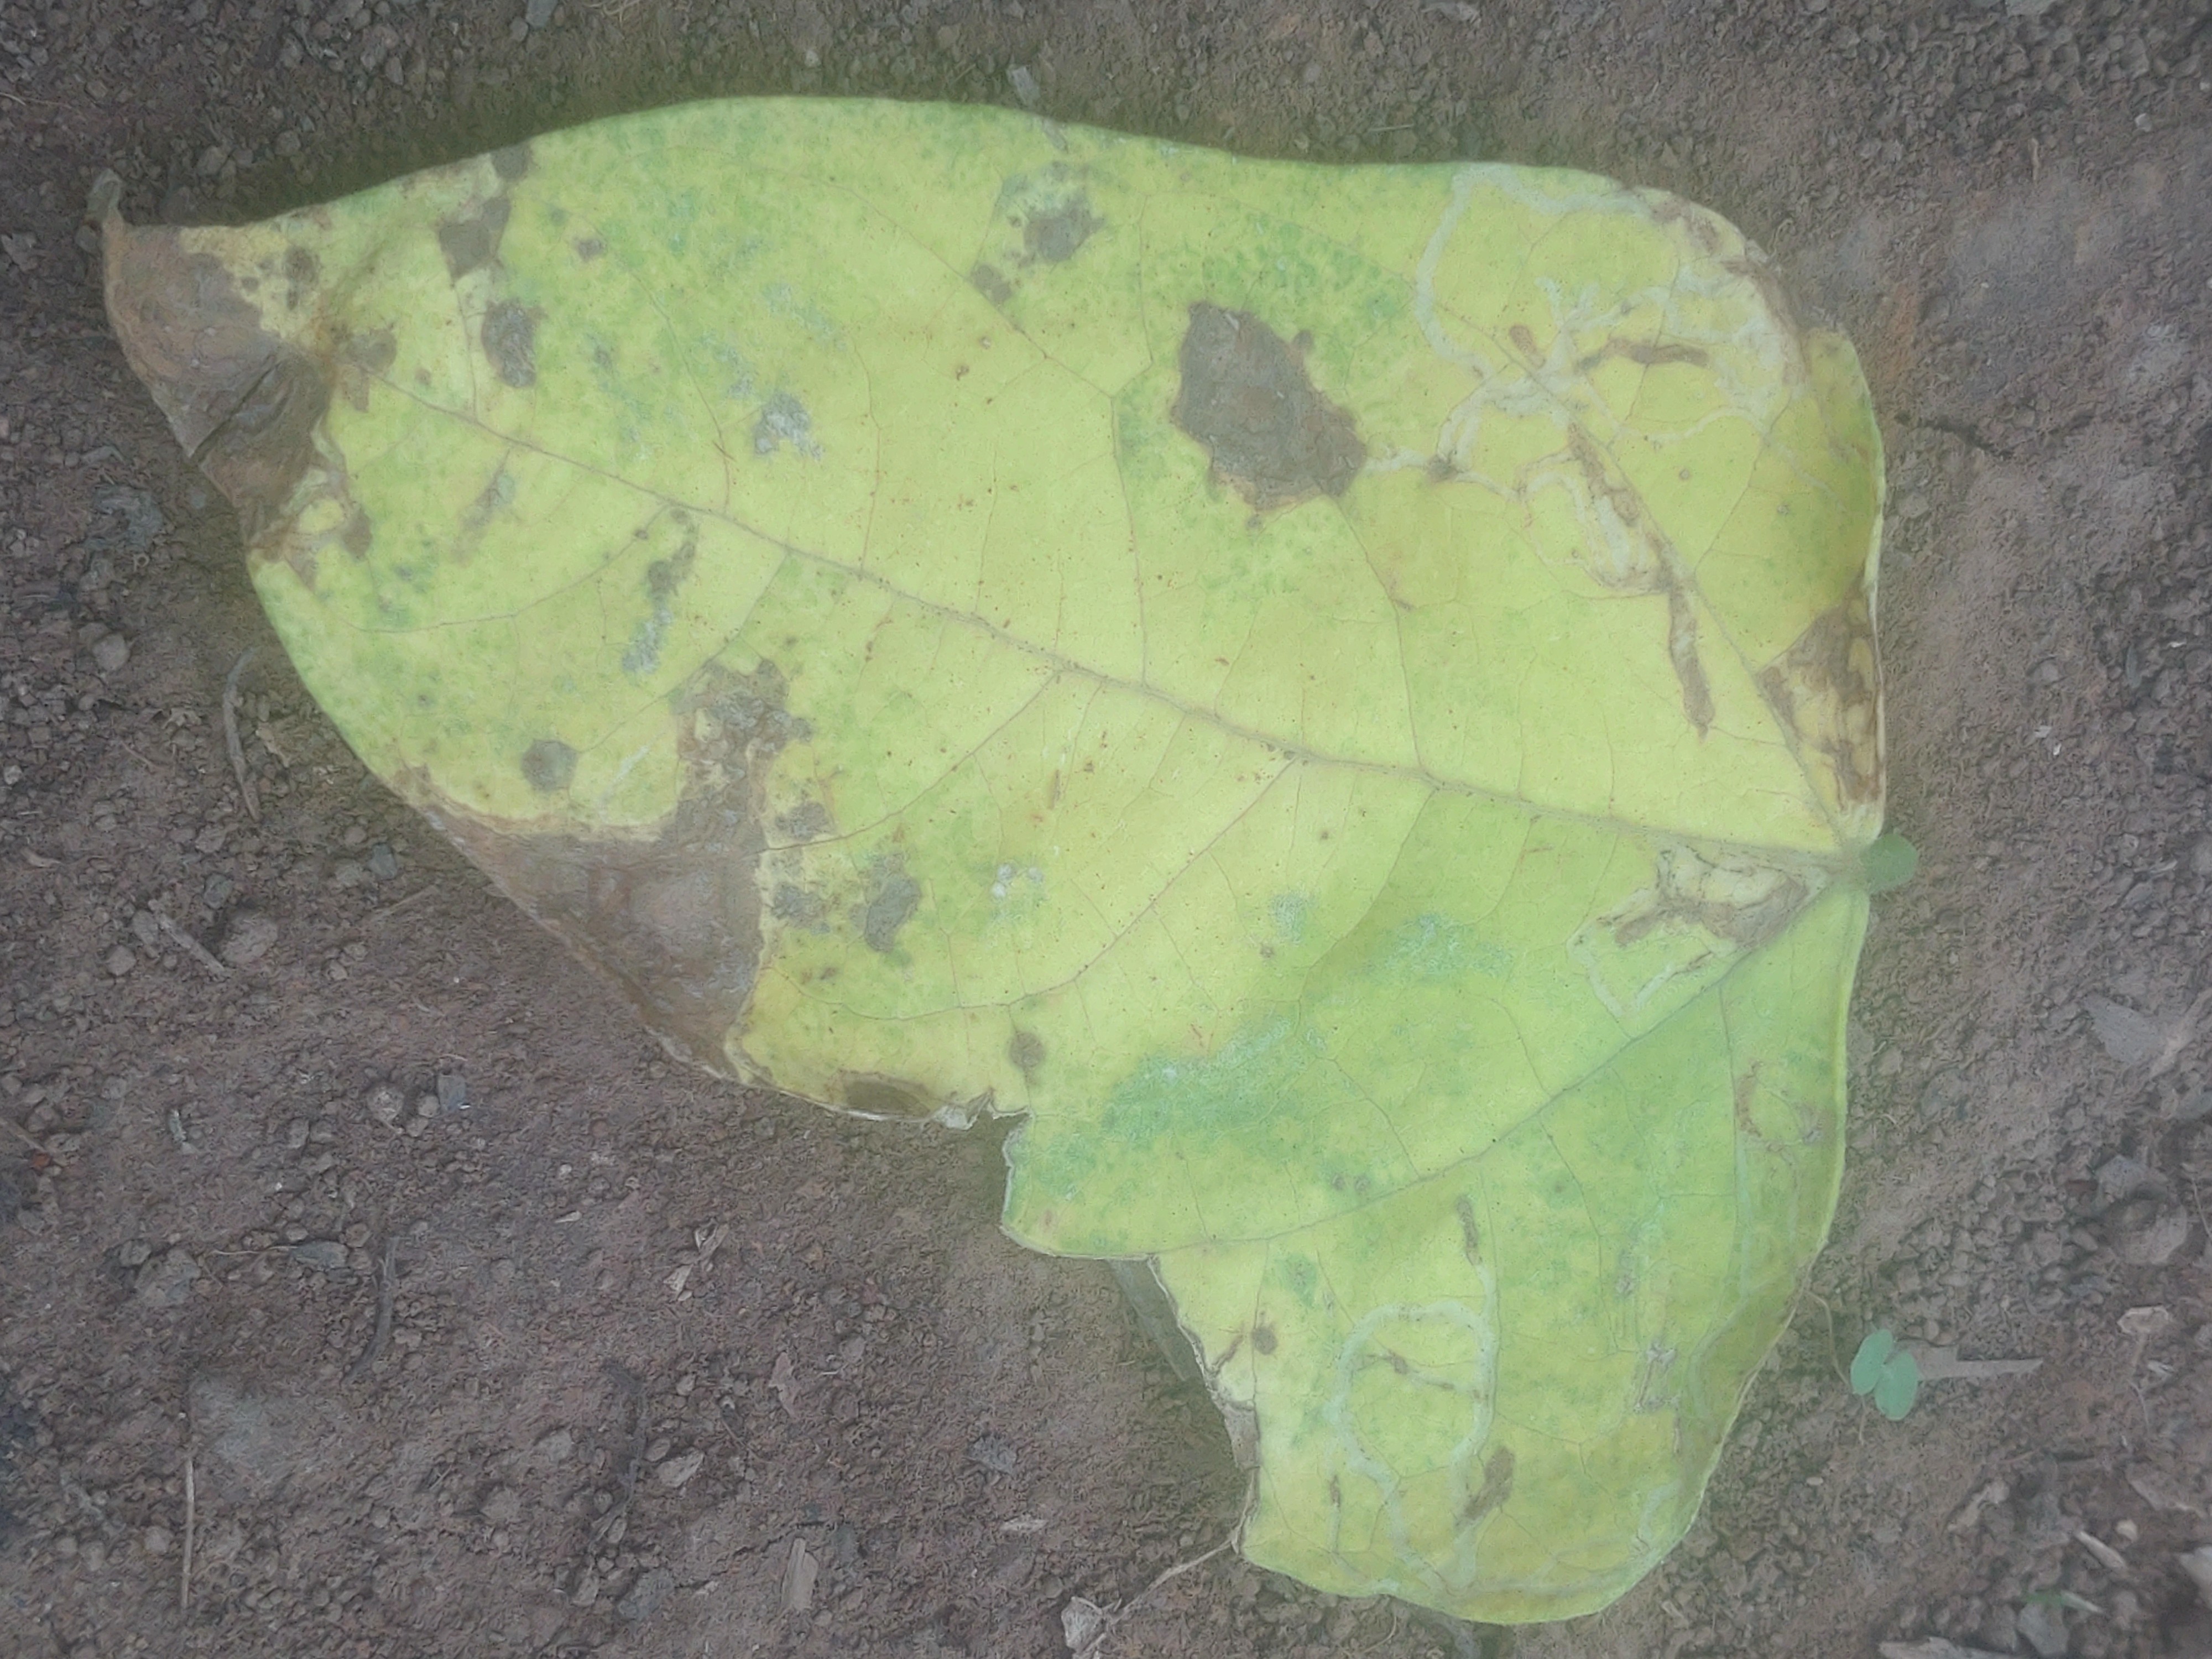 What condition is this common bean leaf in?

anthracnose
